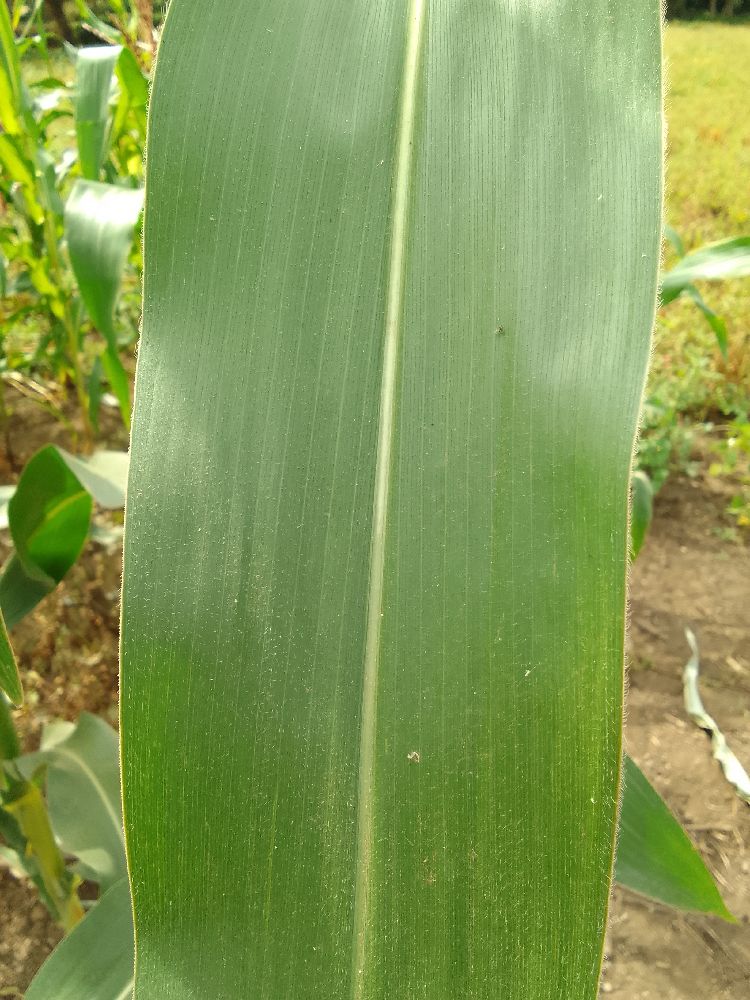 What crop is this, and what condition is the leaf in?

maize, healthy
